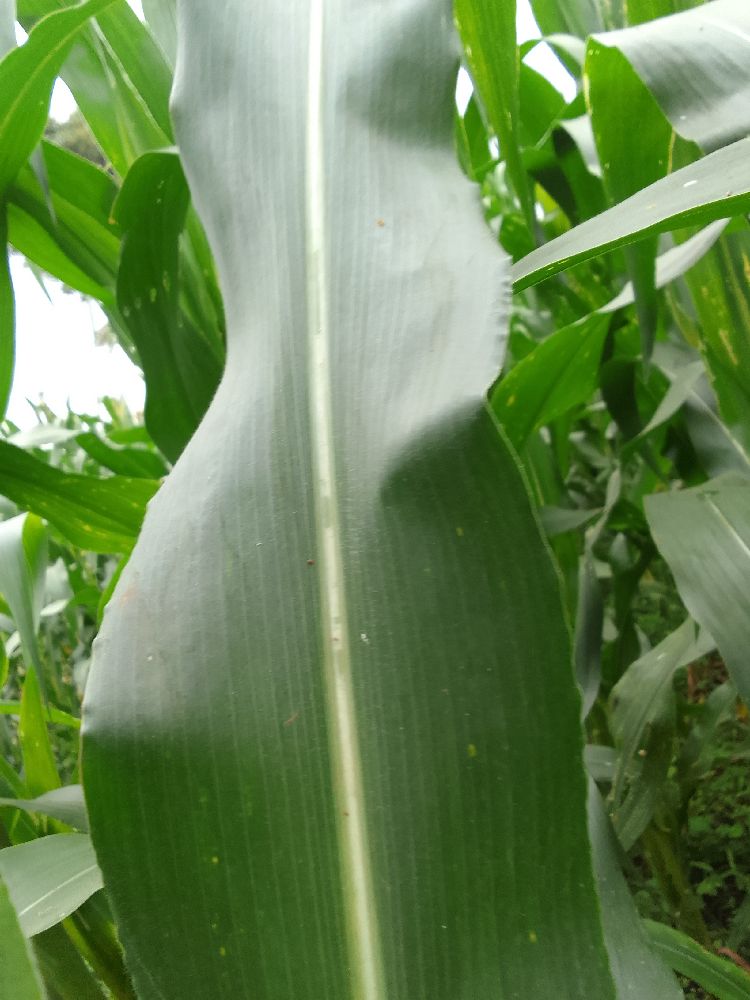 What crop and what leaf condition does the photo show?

maize, healthy
